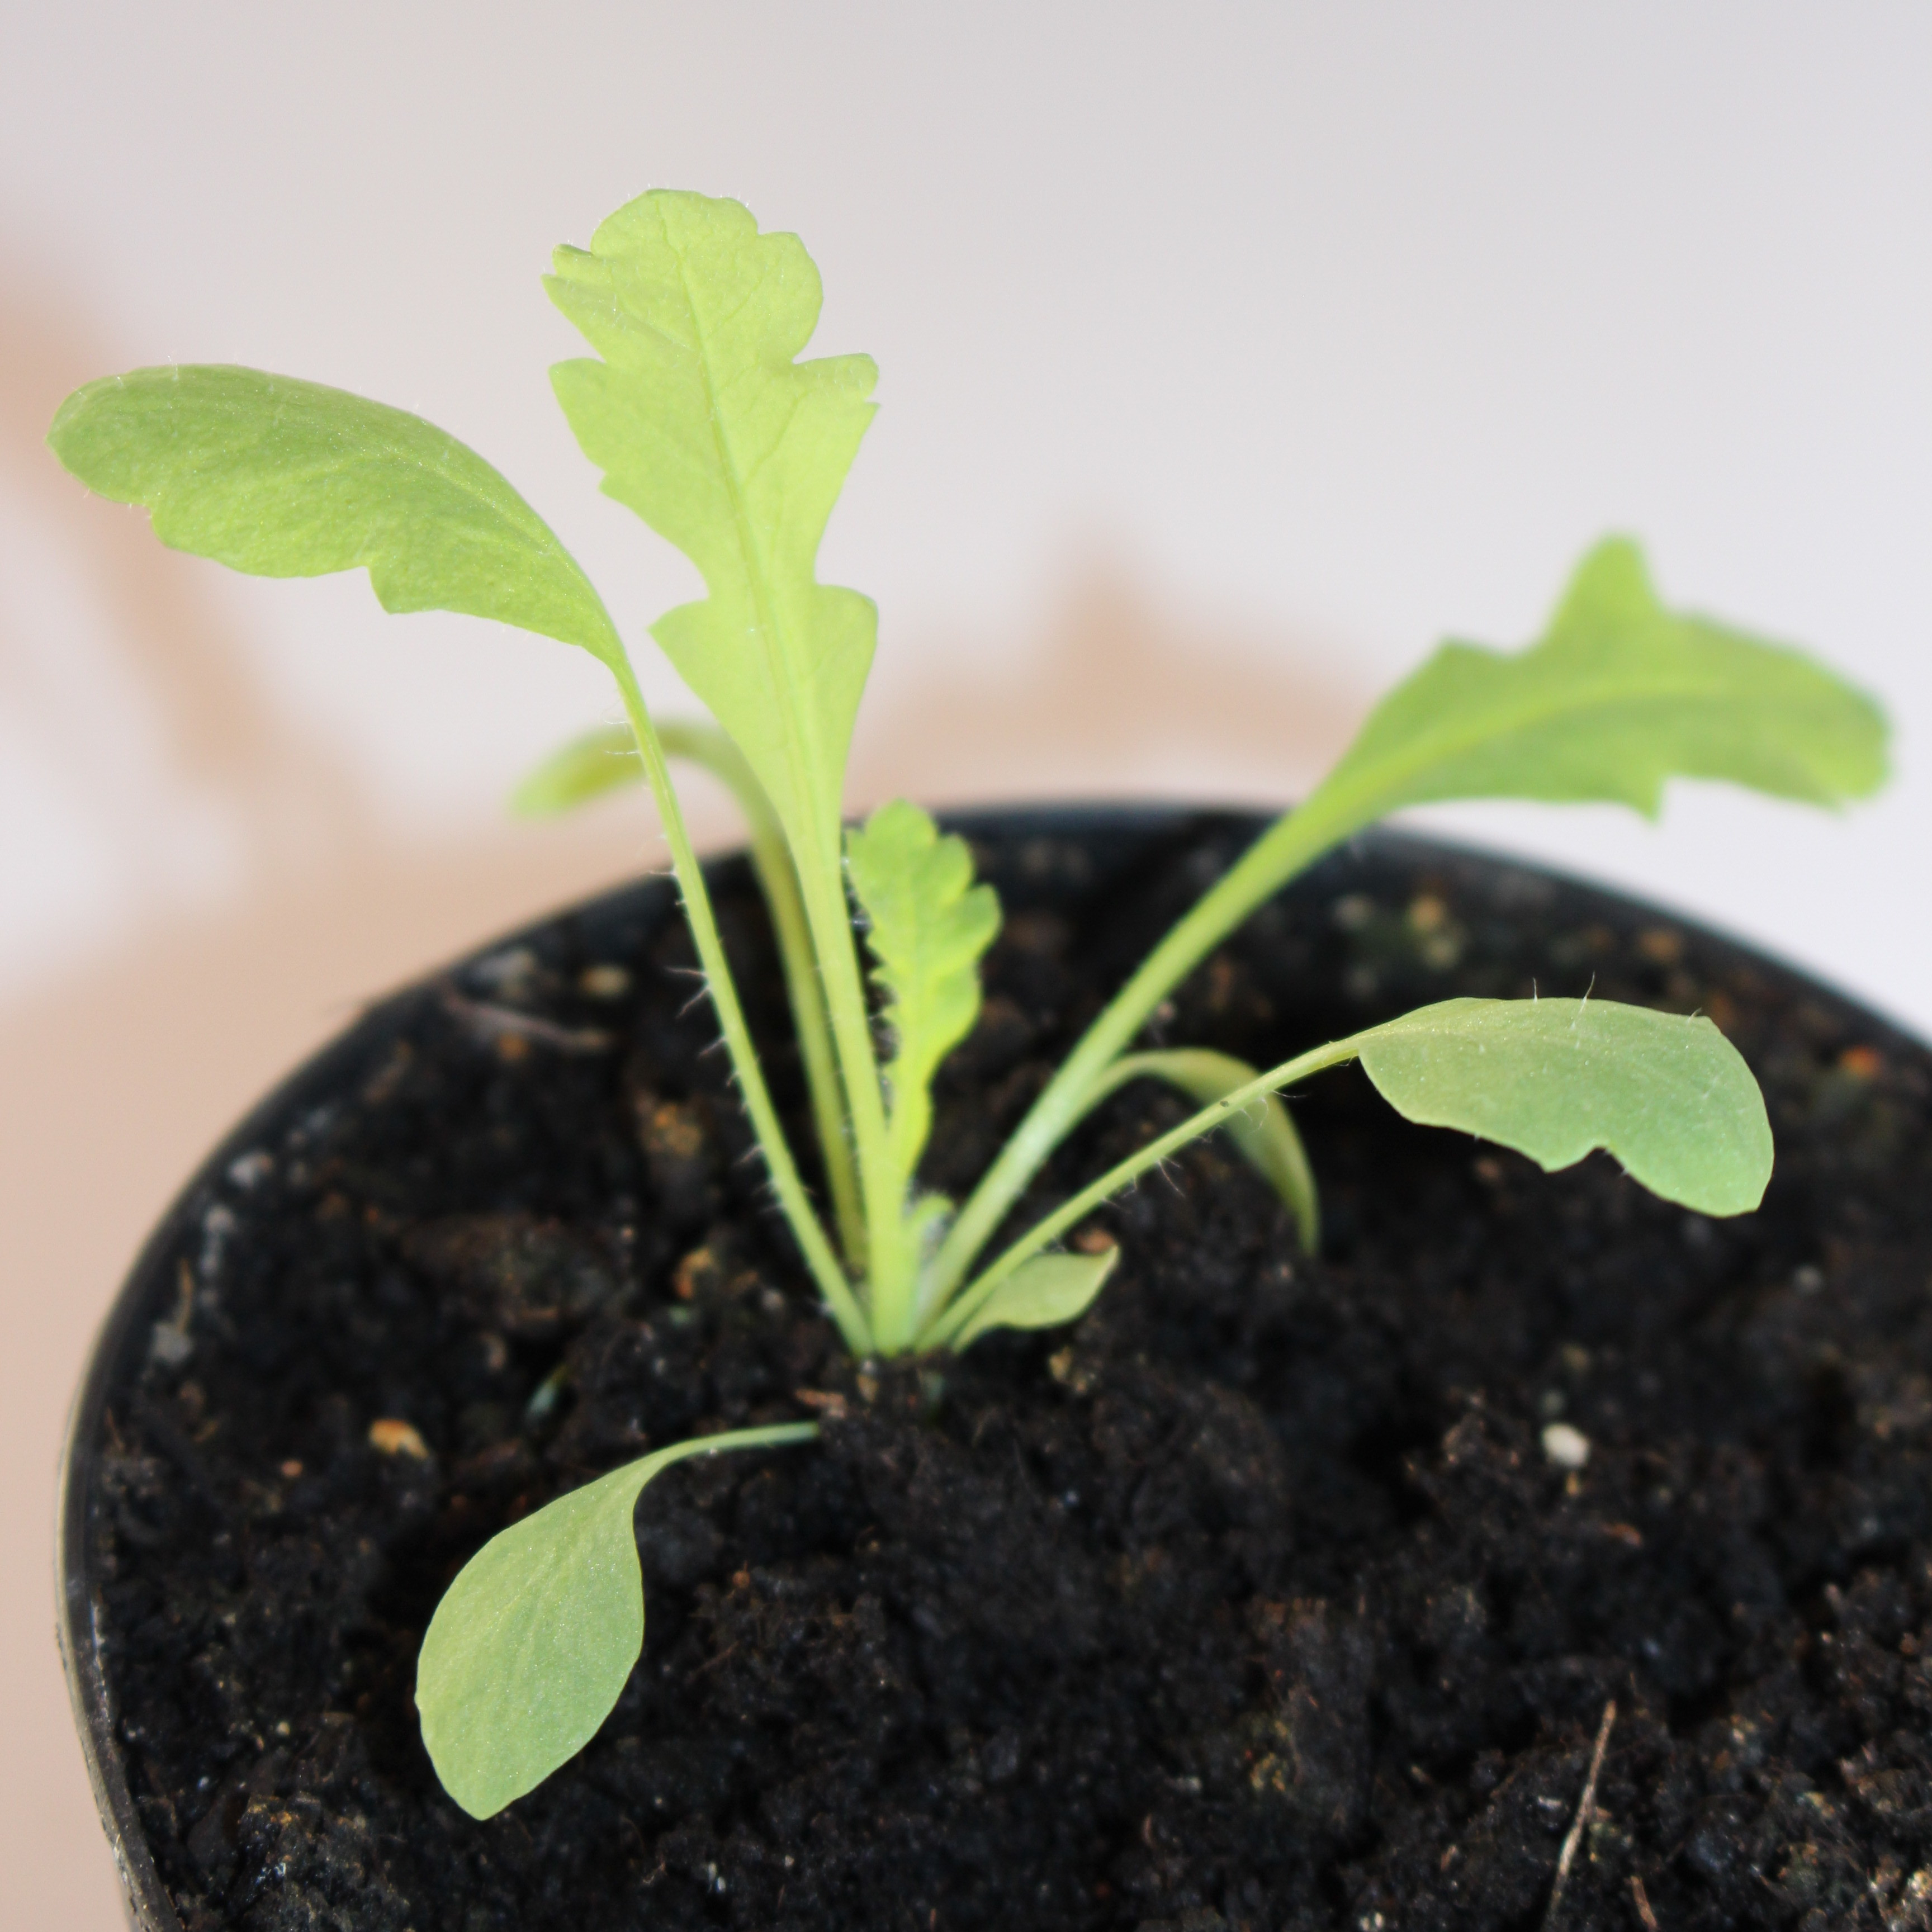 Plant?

Papaver rhoeas
